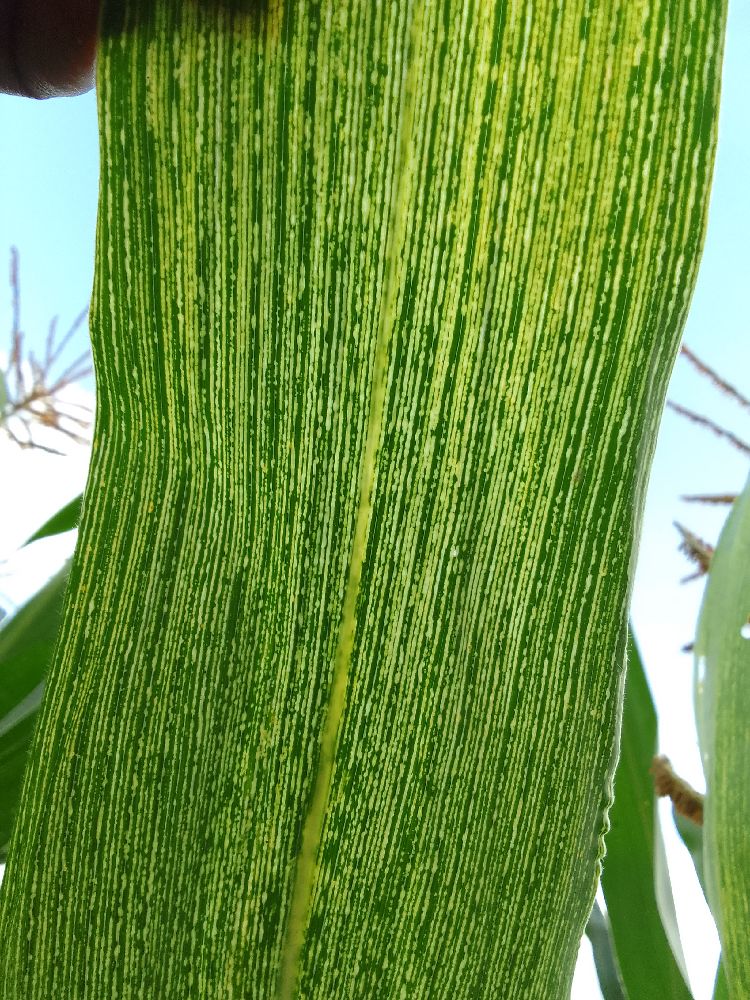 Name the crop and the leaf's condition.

maize, maize streak virus
